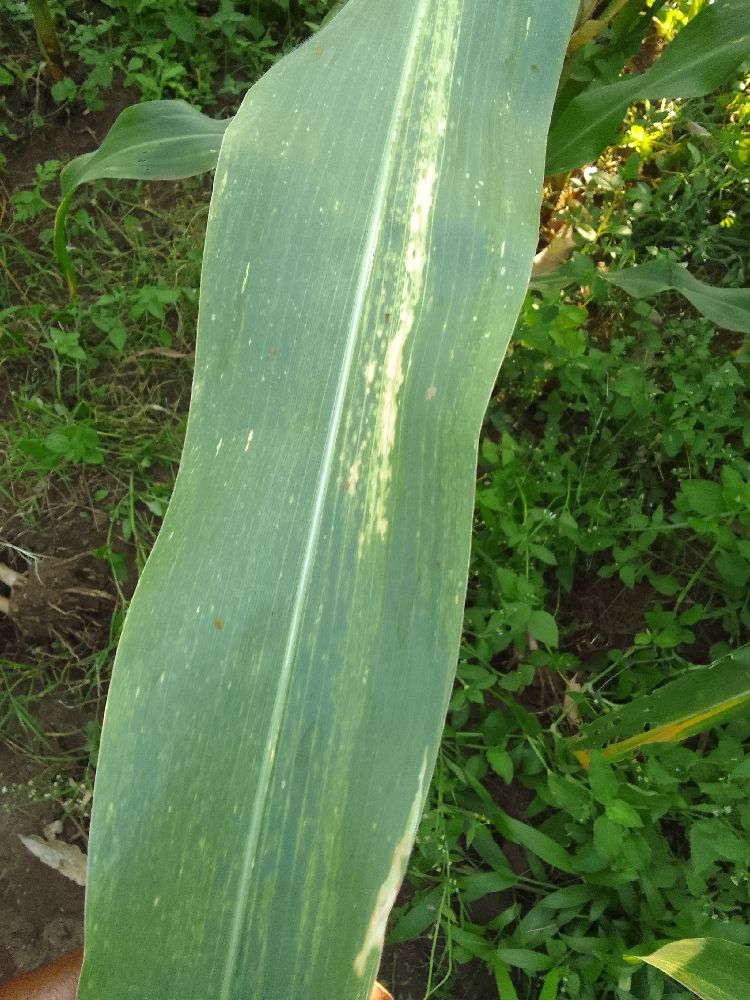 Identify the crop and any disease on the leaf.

maize, maize lethal necrosis
